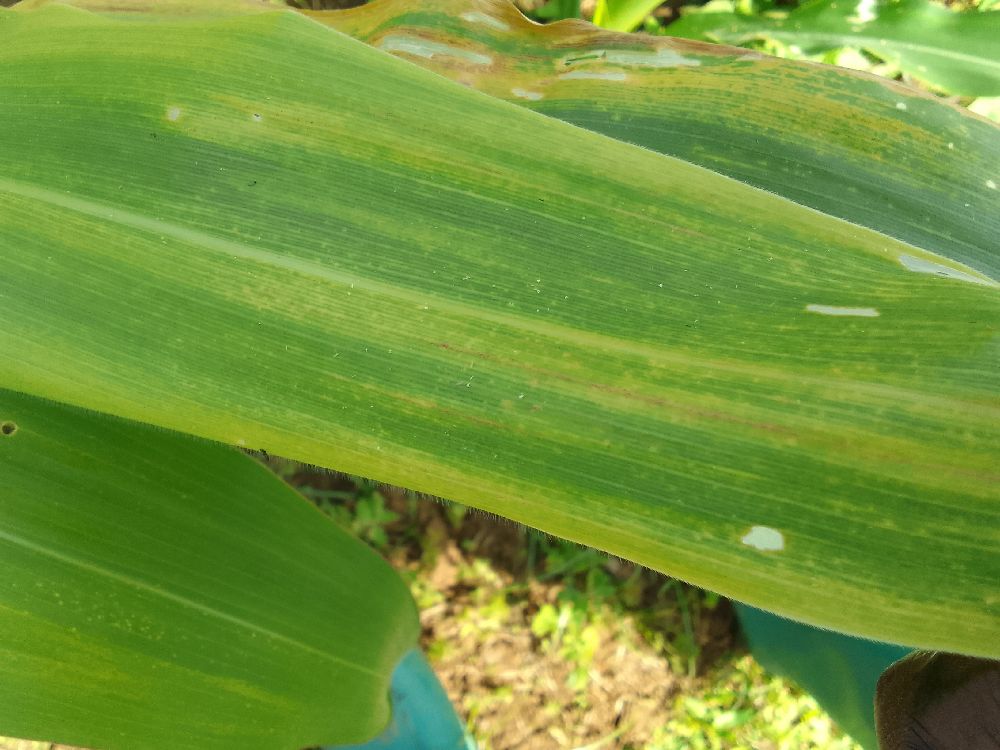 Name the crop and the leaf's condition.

maize, maize lethal necrosis
